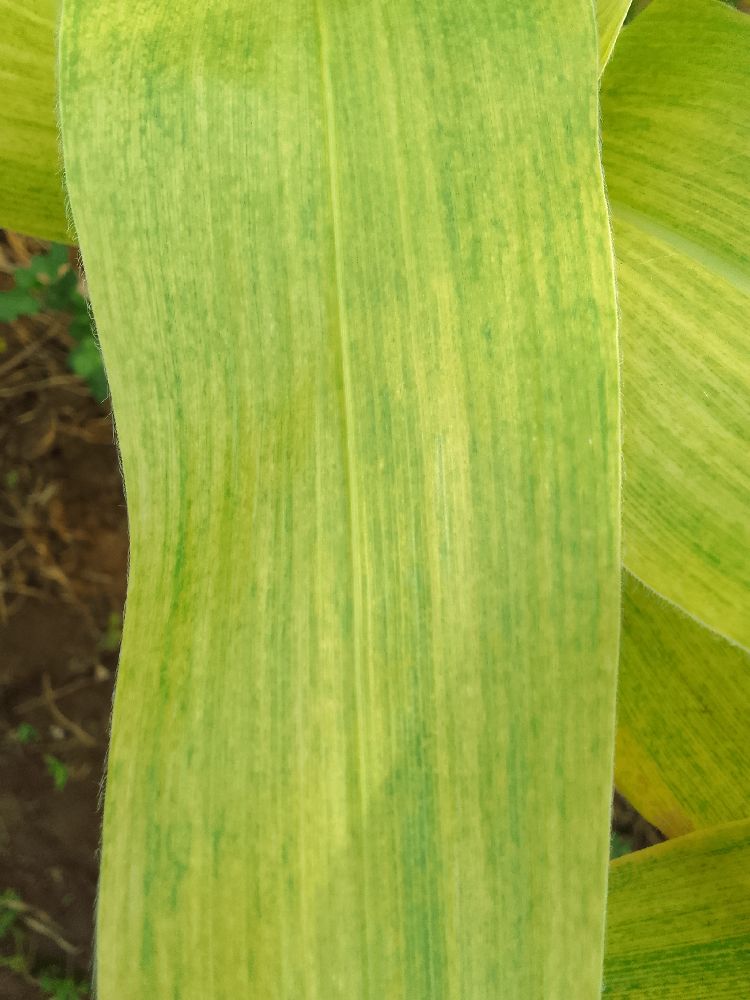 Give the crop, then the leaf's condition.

maize, maize lethal necrosis
